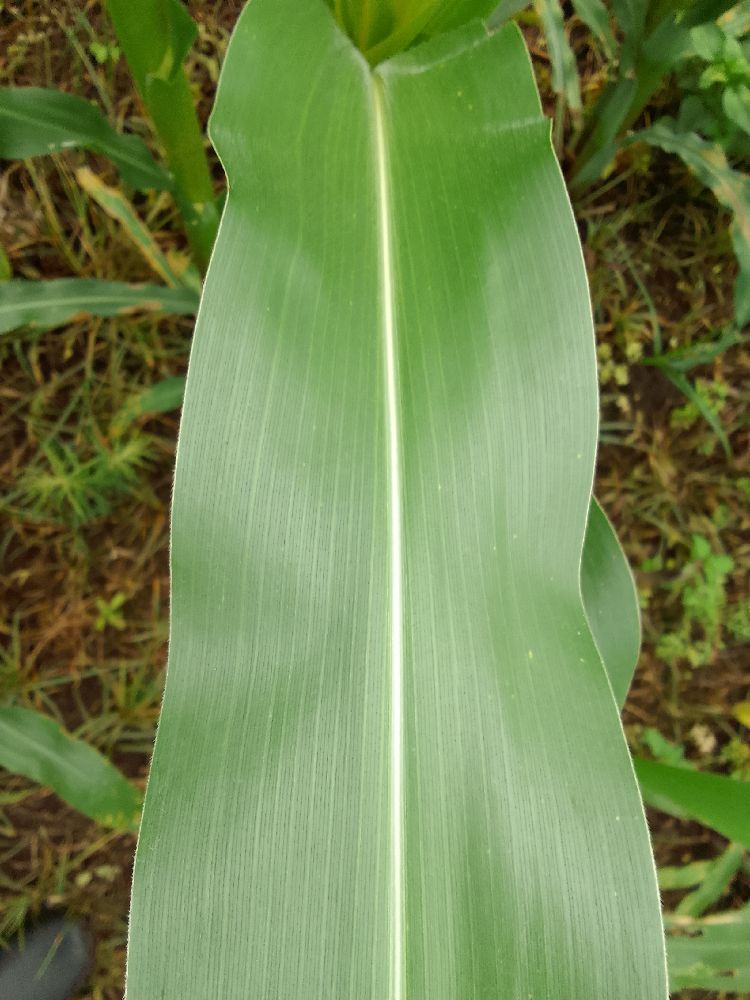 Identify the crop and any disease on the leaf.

maize, healthy
